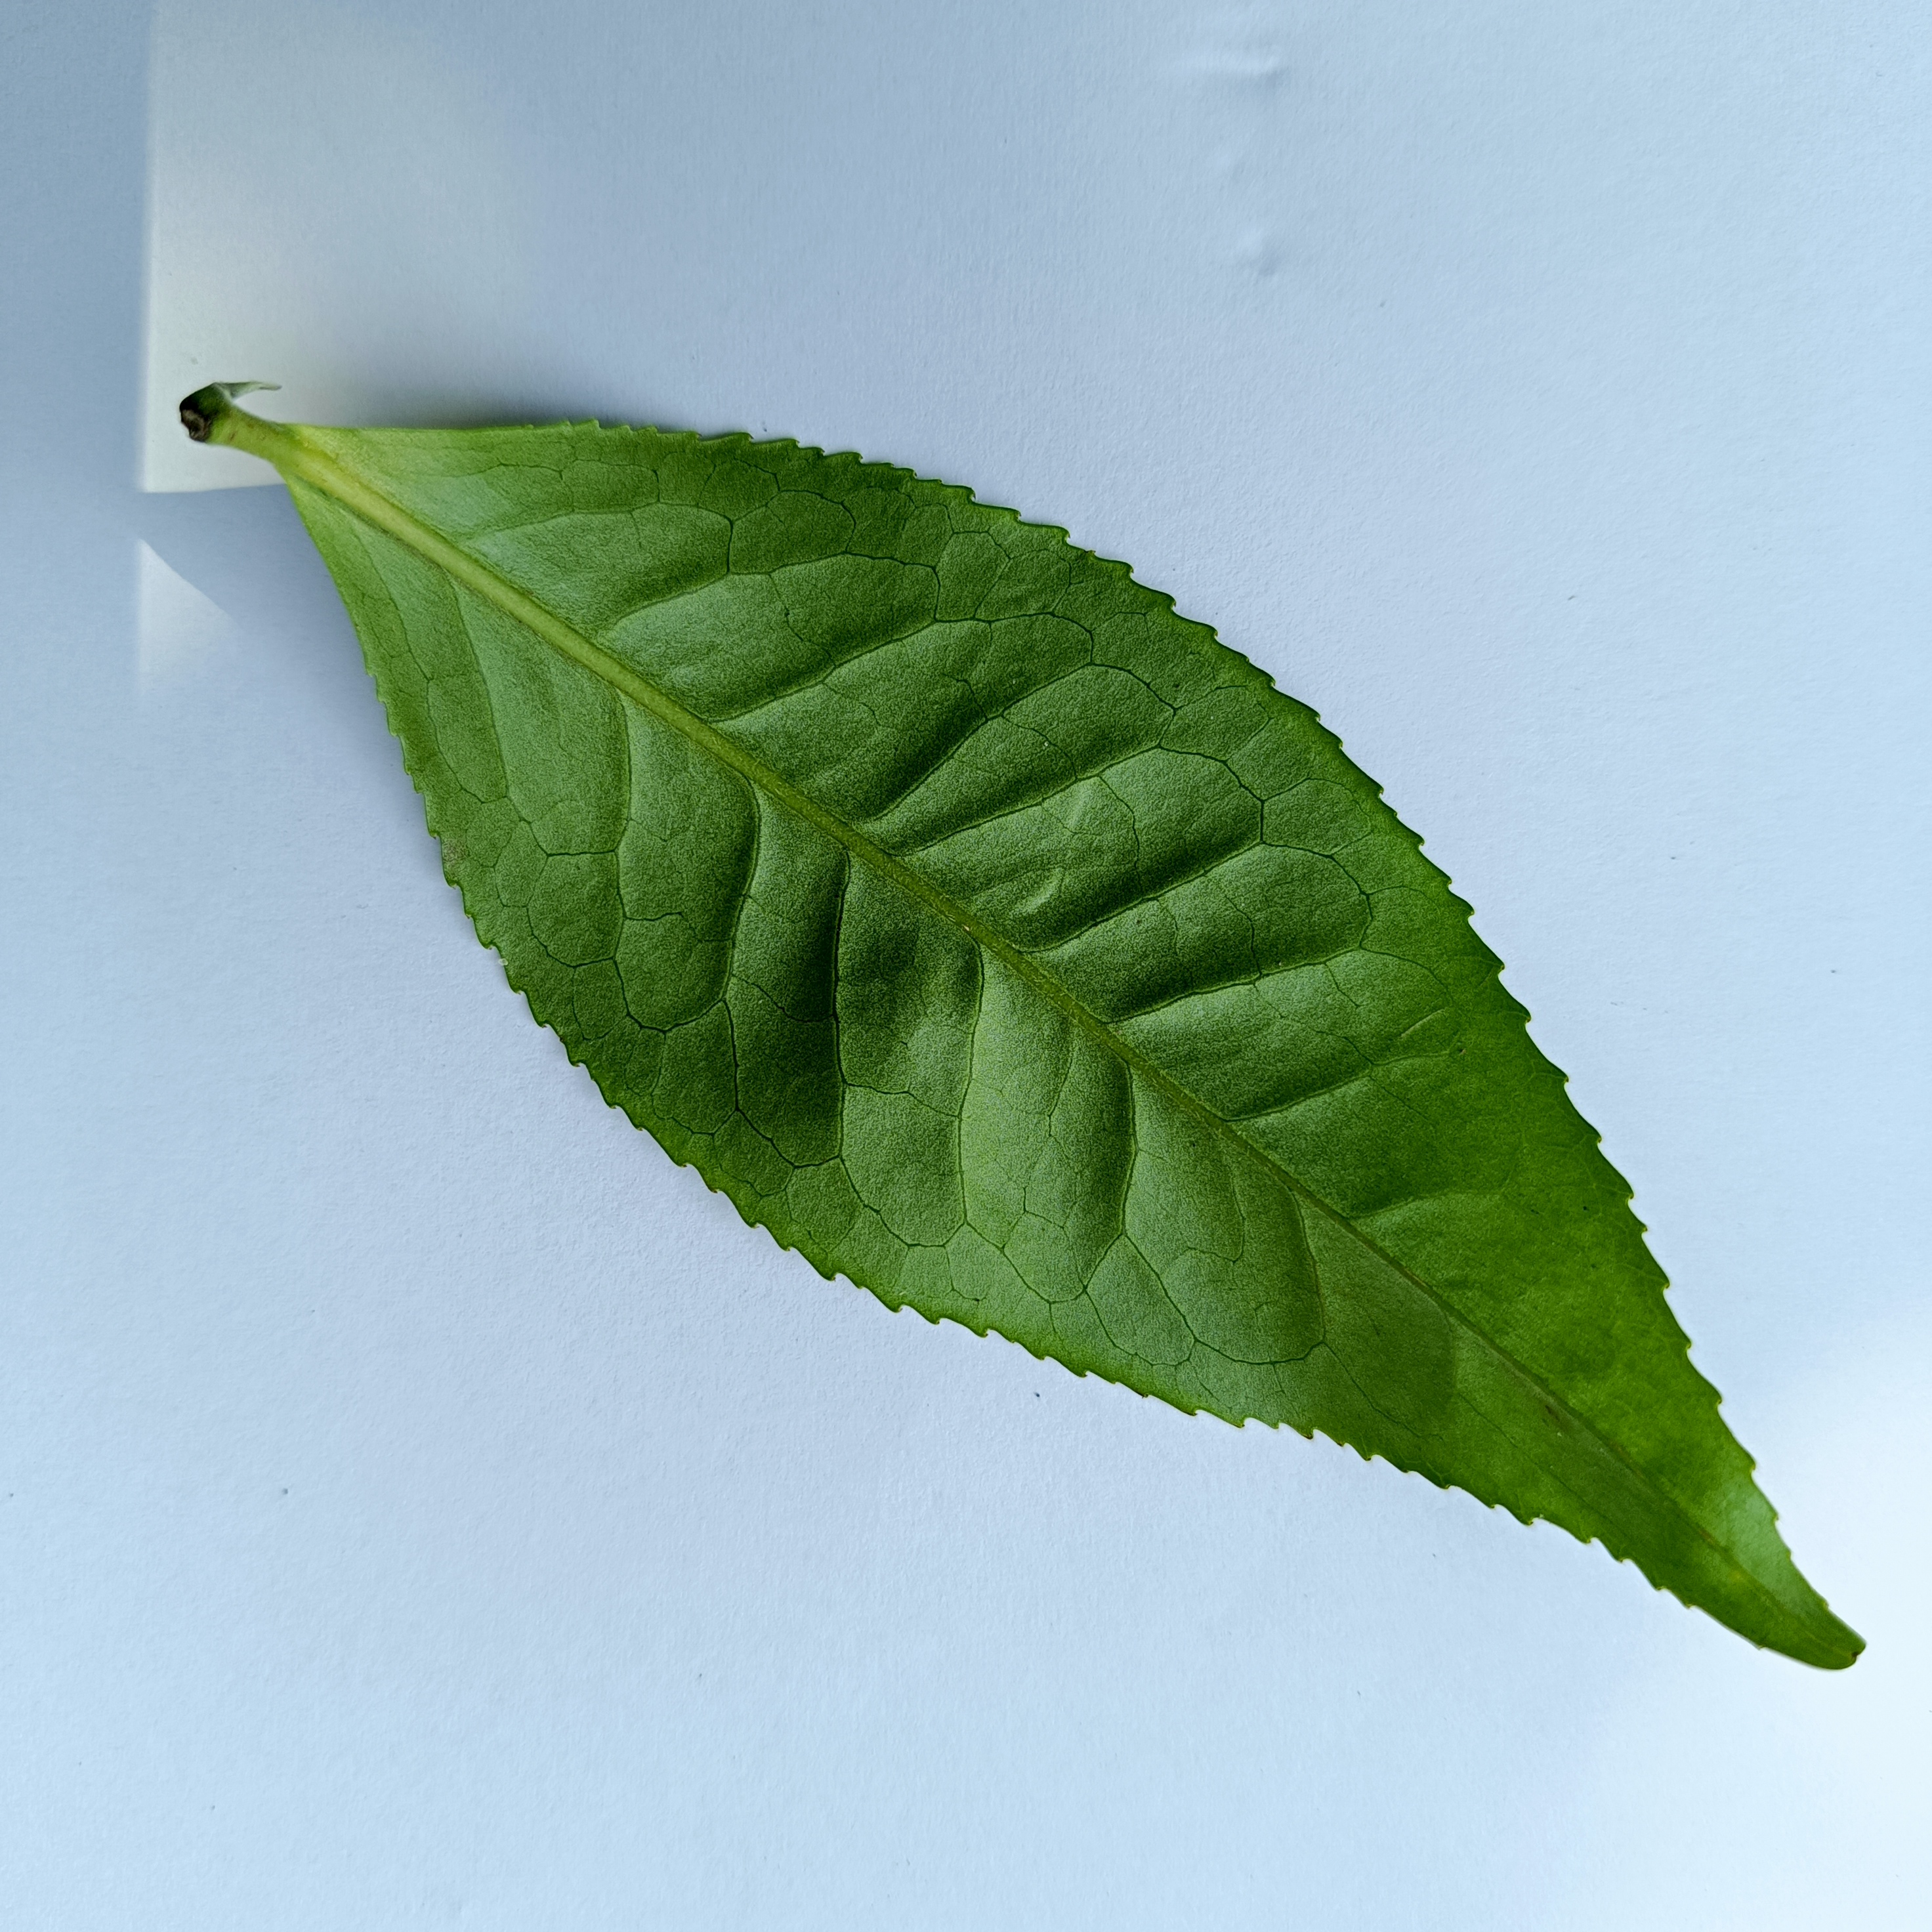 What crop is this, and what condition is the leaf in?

tea, healthy
